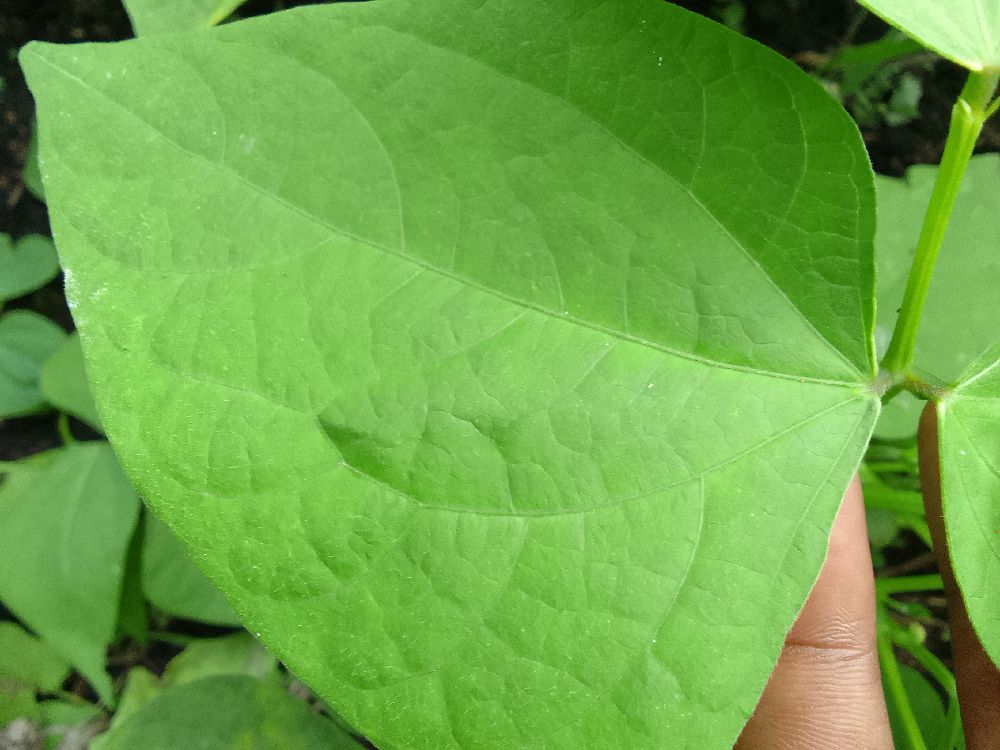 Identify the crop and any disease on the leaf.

common bean, healthy
